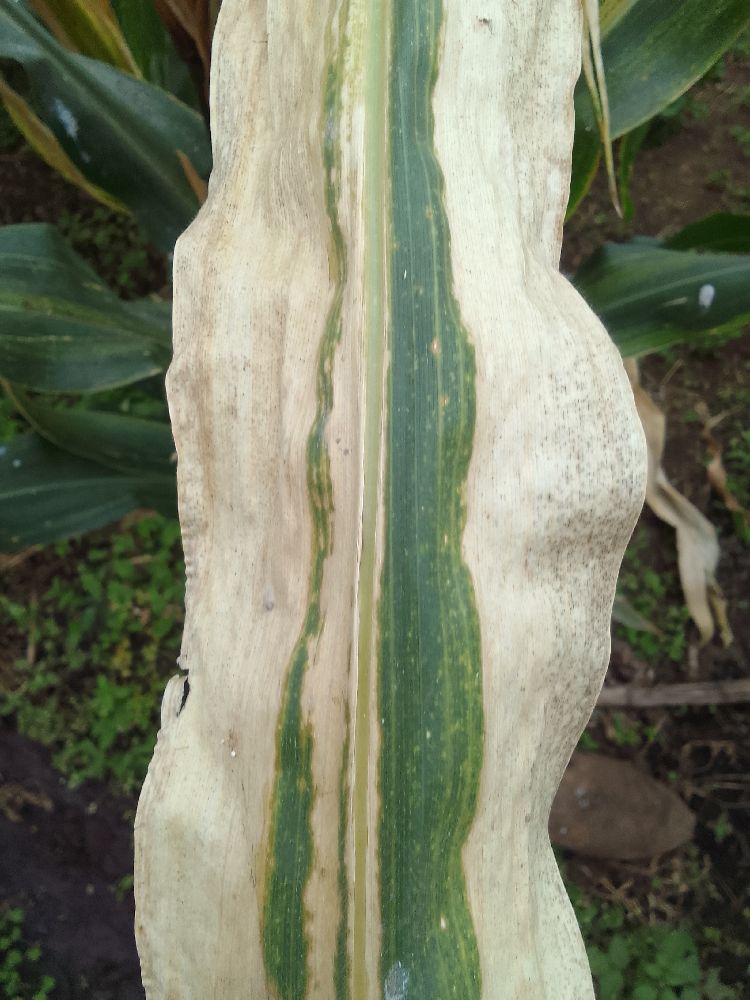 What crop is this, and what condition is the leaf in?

maize, maize lethal necrosis
